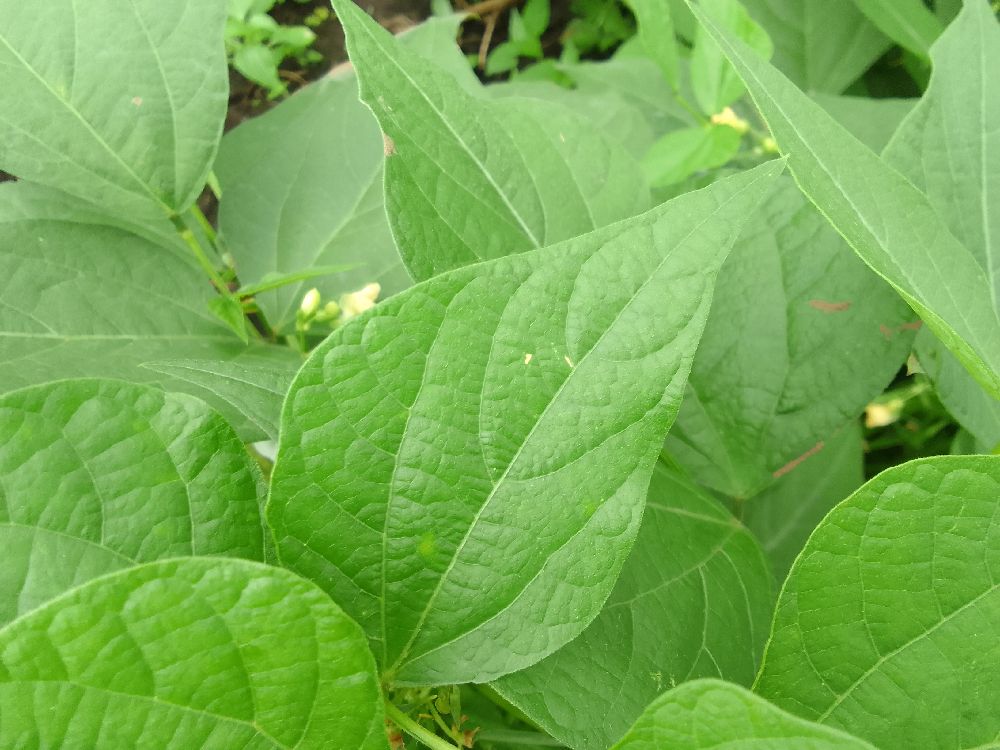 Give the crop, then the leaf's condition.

common bean, healthy
